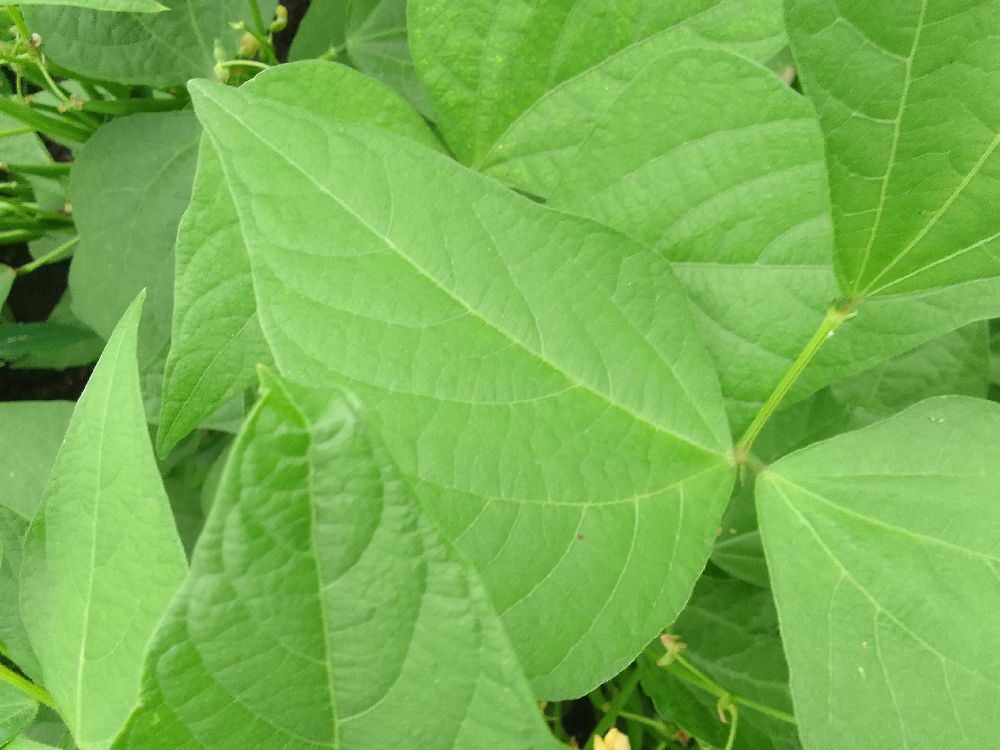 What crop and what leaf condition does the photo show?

common bean, healthy
